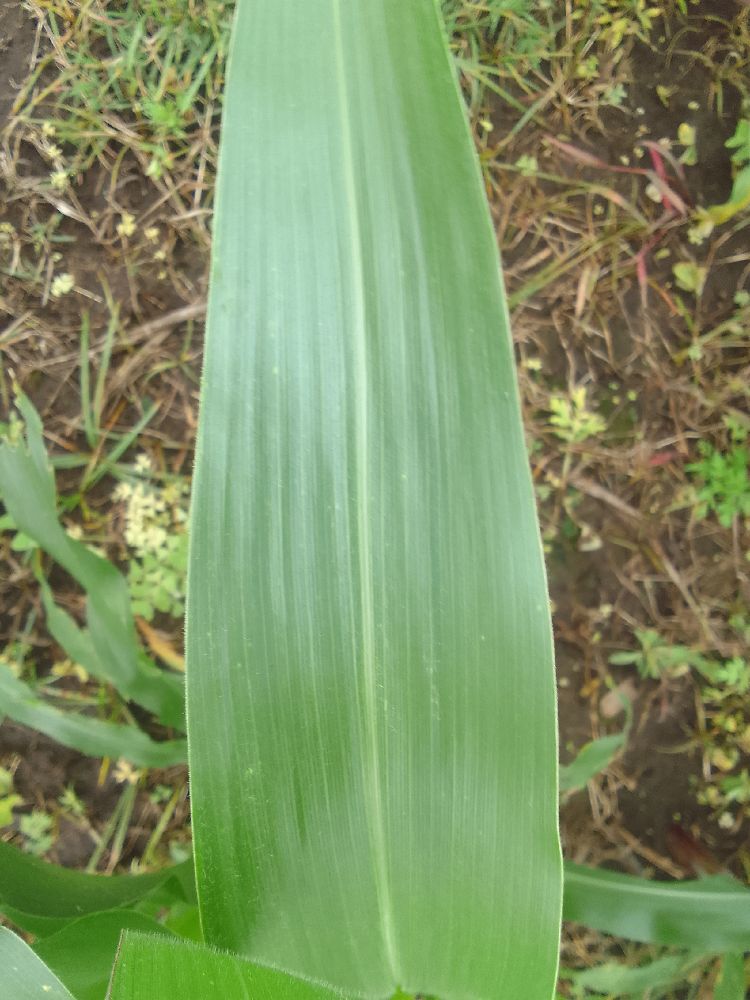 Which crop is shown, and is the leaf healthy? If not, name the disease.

maize, healthy
